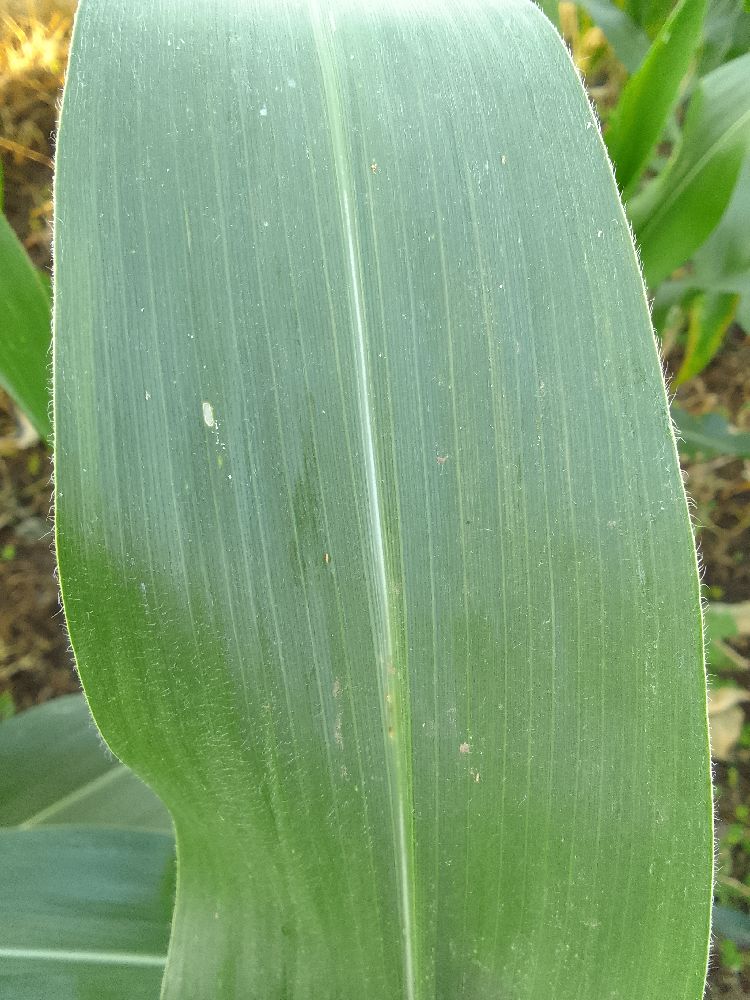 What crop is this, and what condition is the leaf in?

maize, healthy
